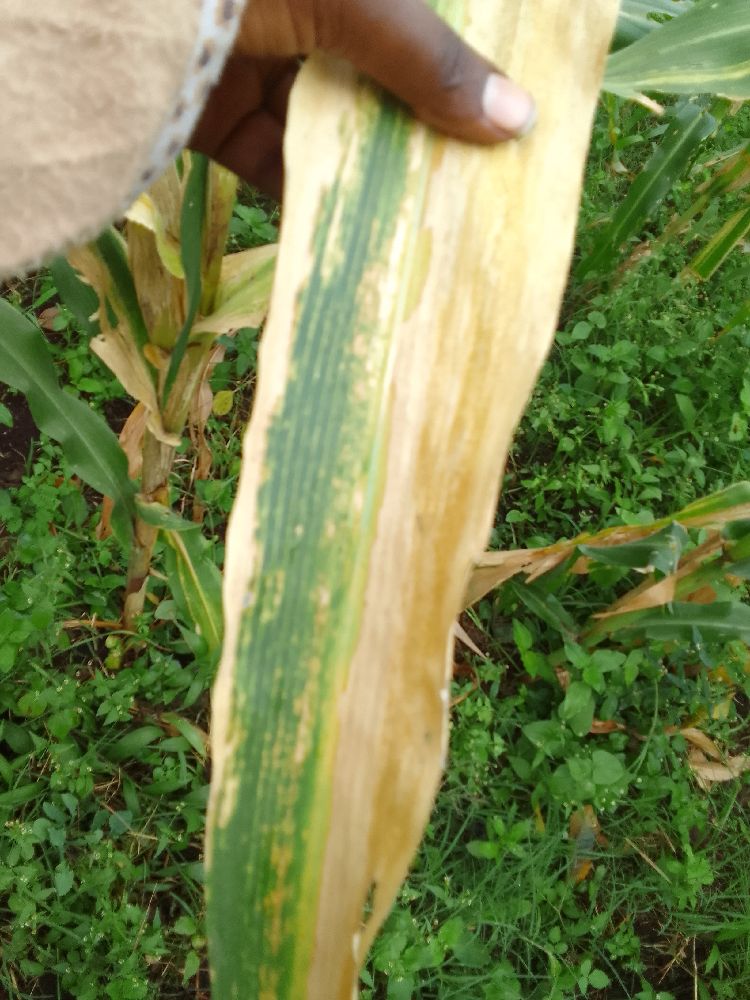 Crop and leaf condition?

maize, maize lethal necrosis
